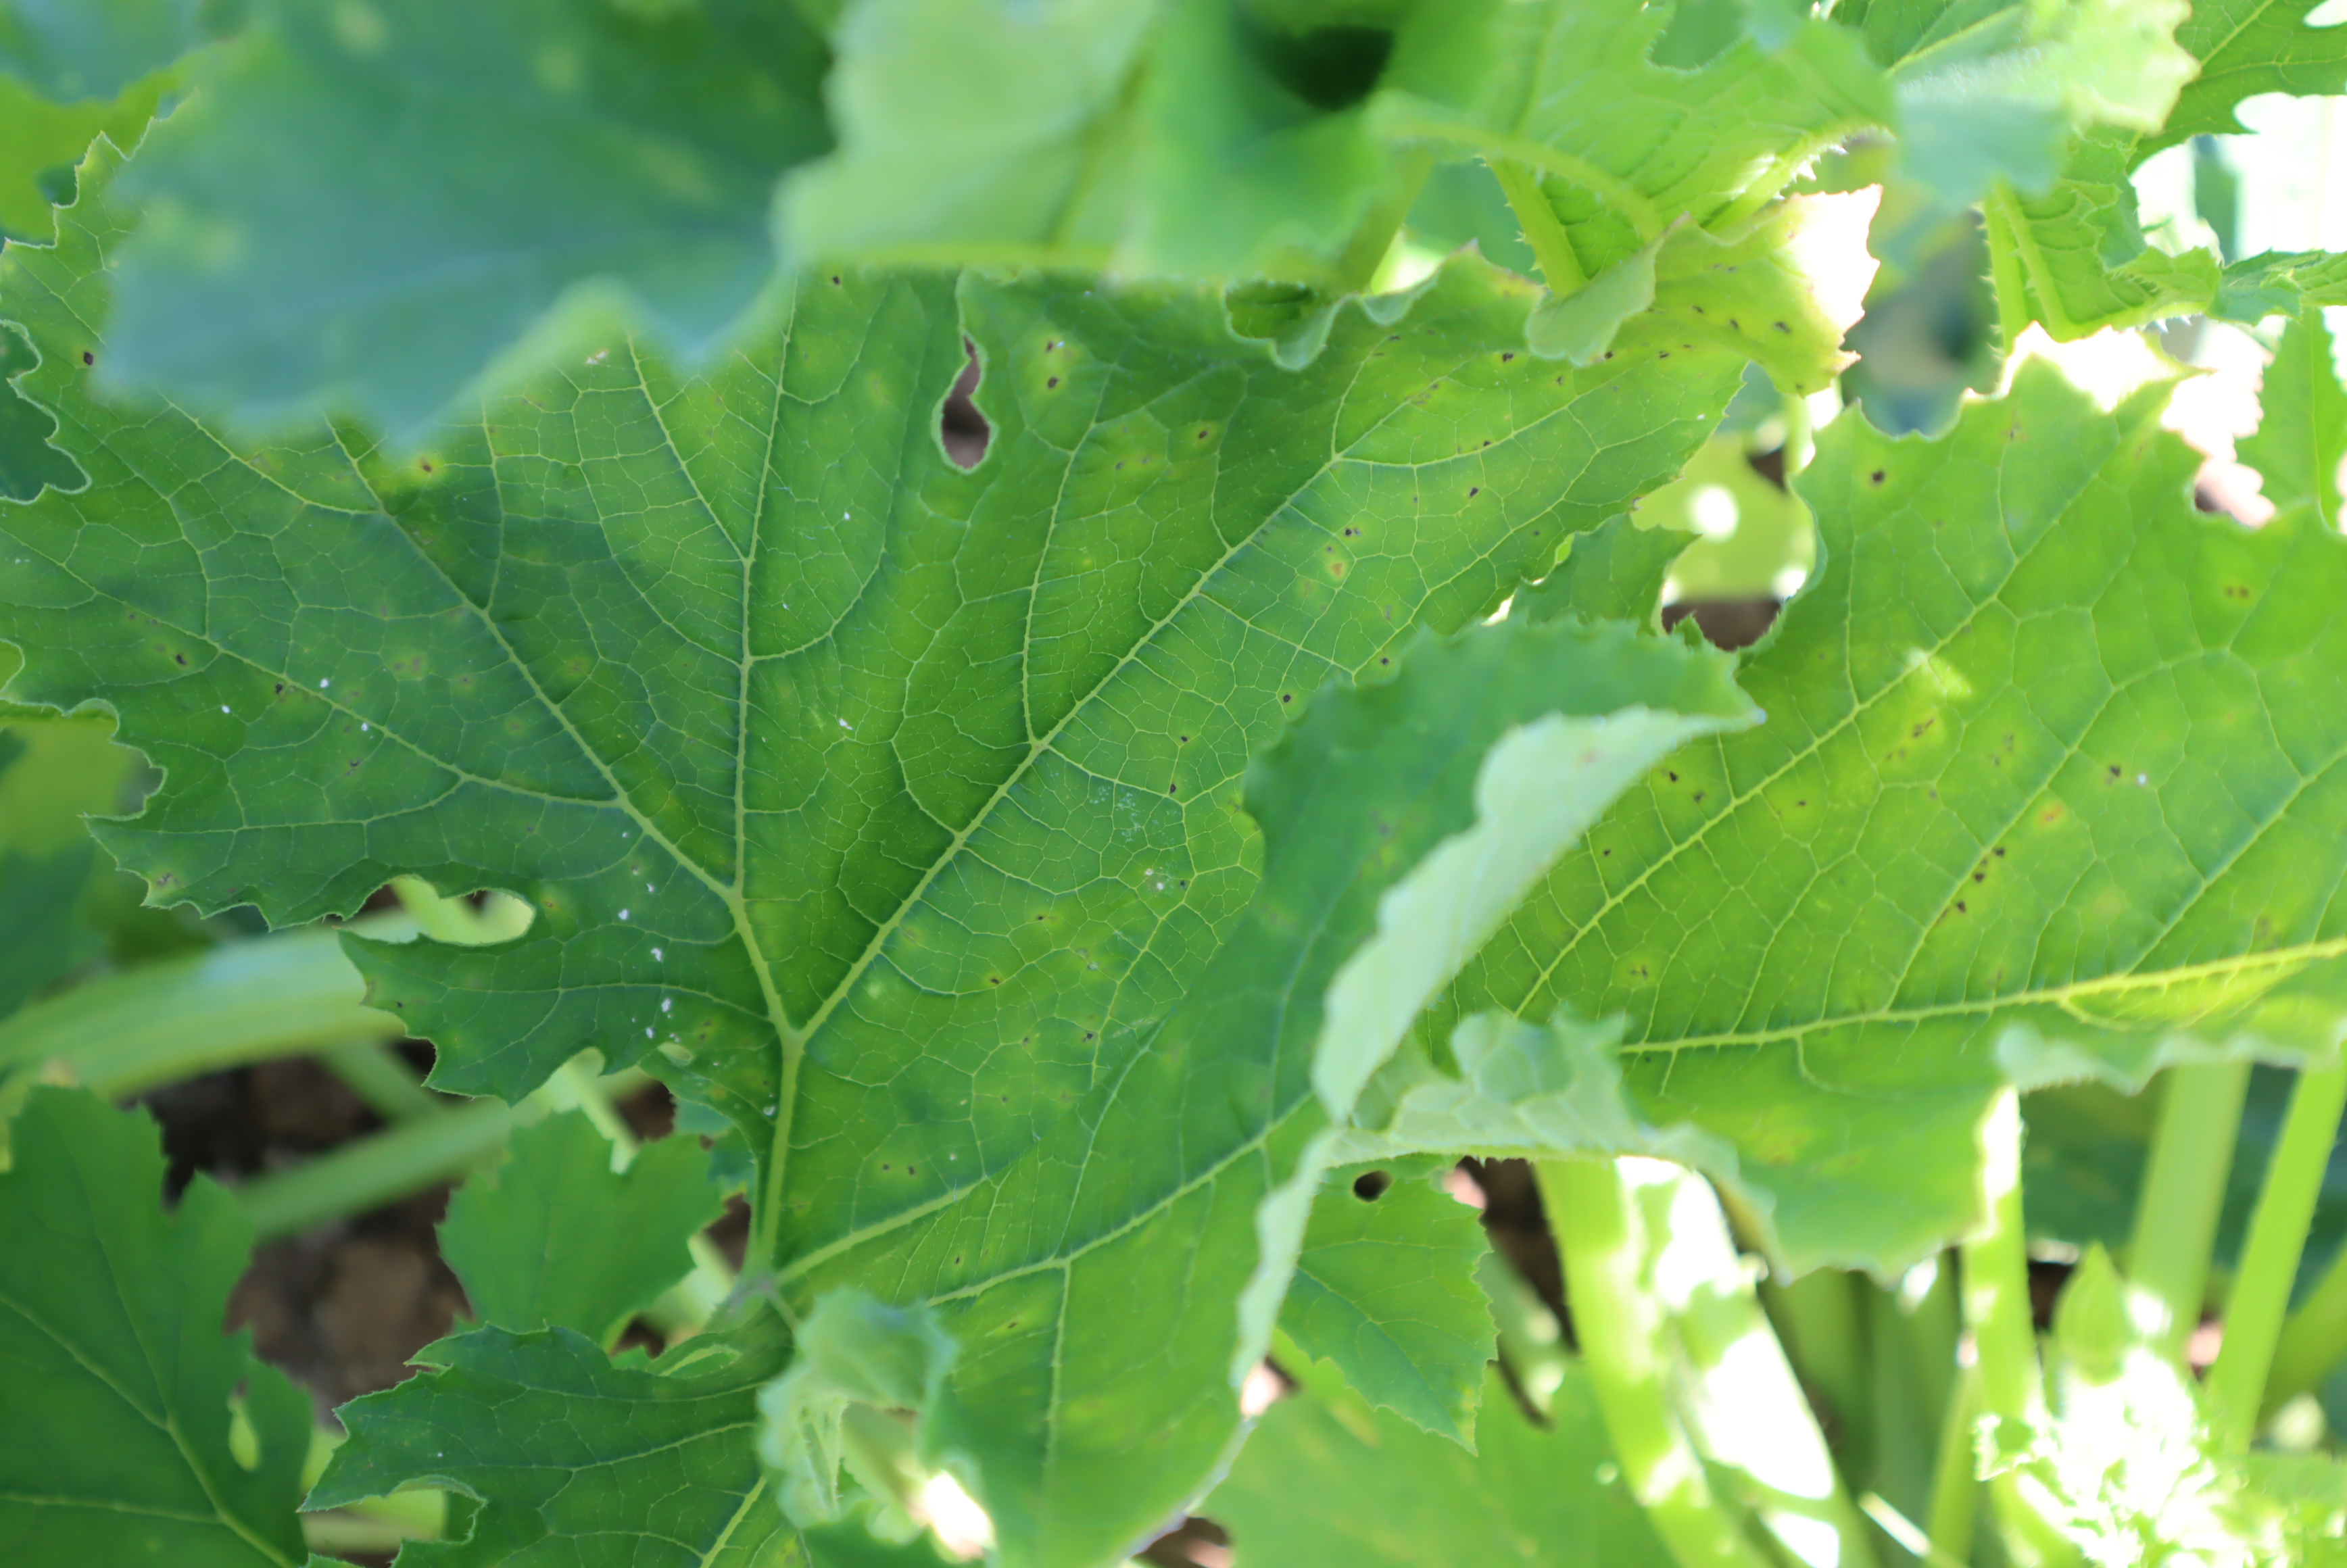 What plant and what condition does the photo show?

zucchini, bacterial leaf spot
